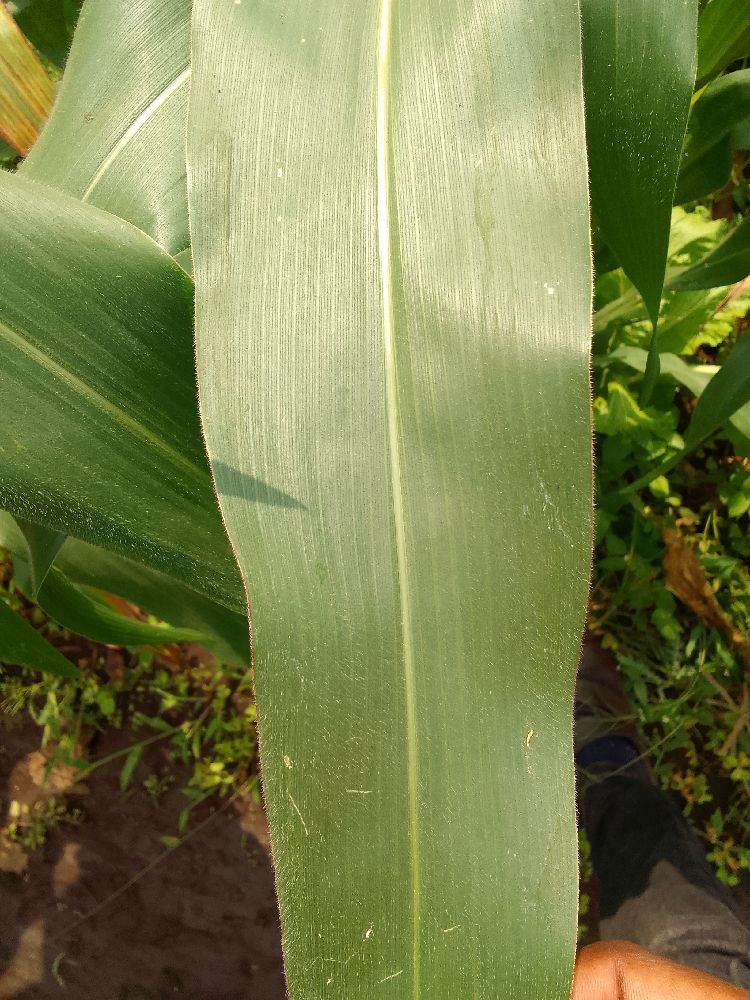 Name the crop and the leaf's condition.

maize, healthy
